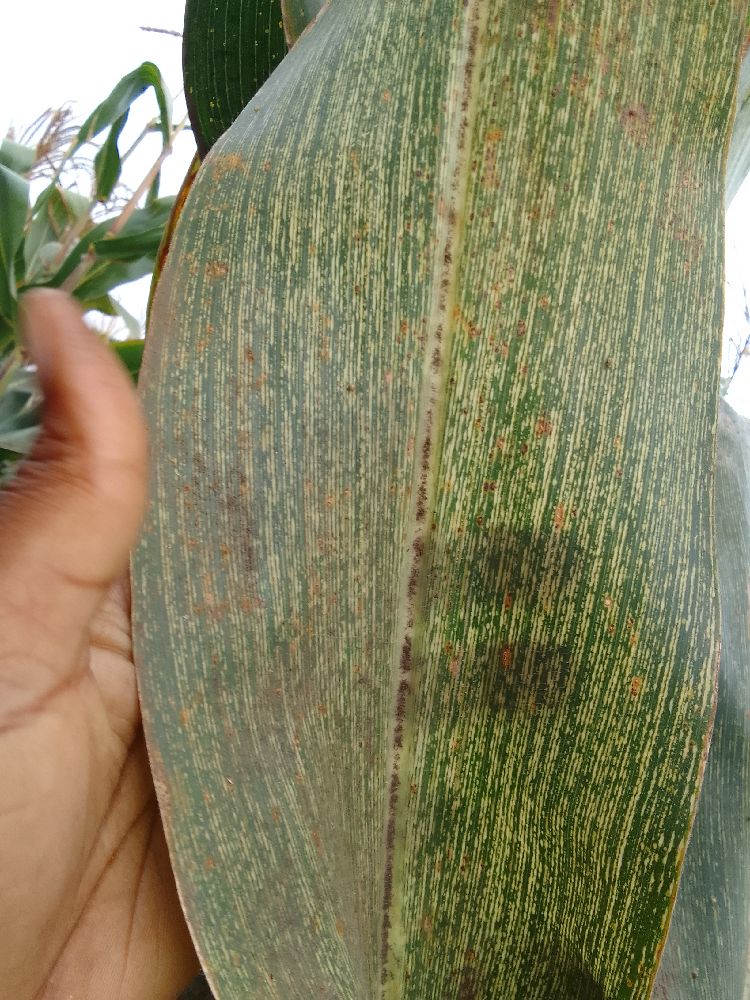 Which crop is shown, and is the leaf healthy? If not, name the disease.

maize, maize streak virus
